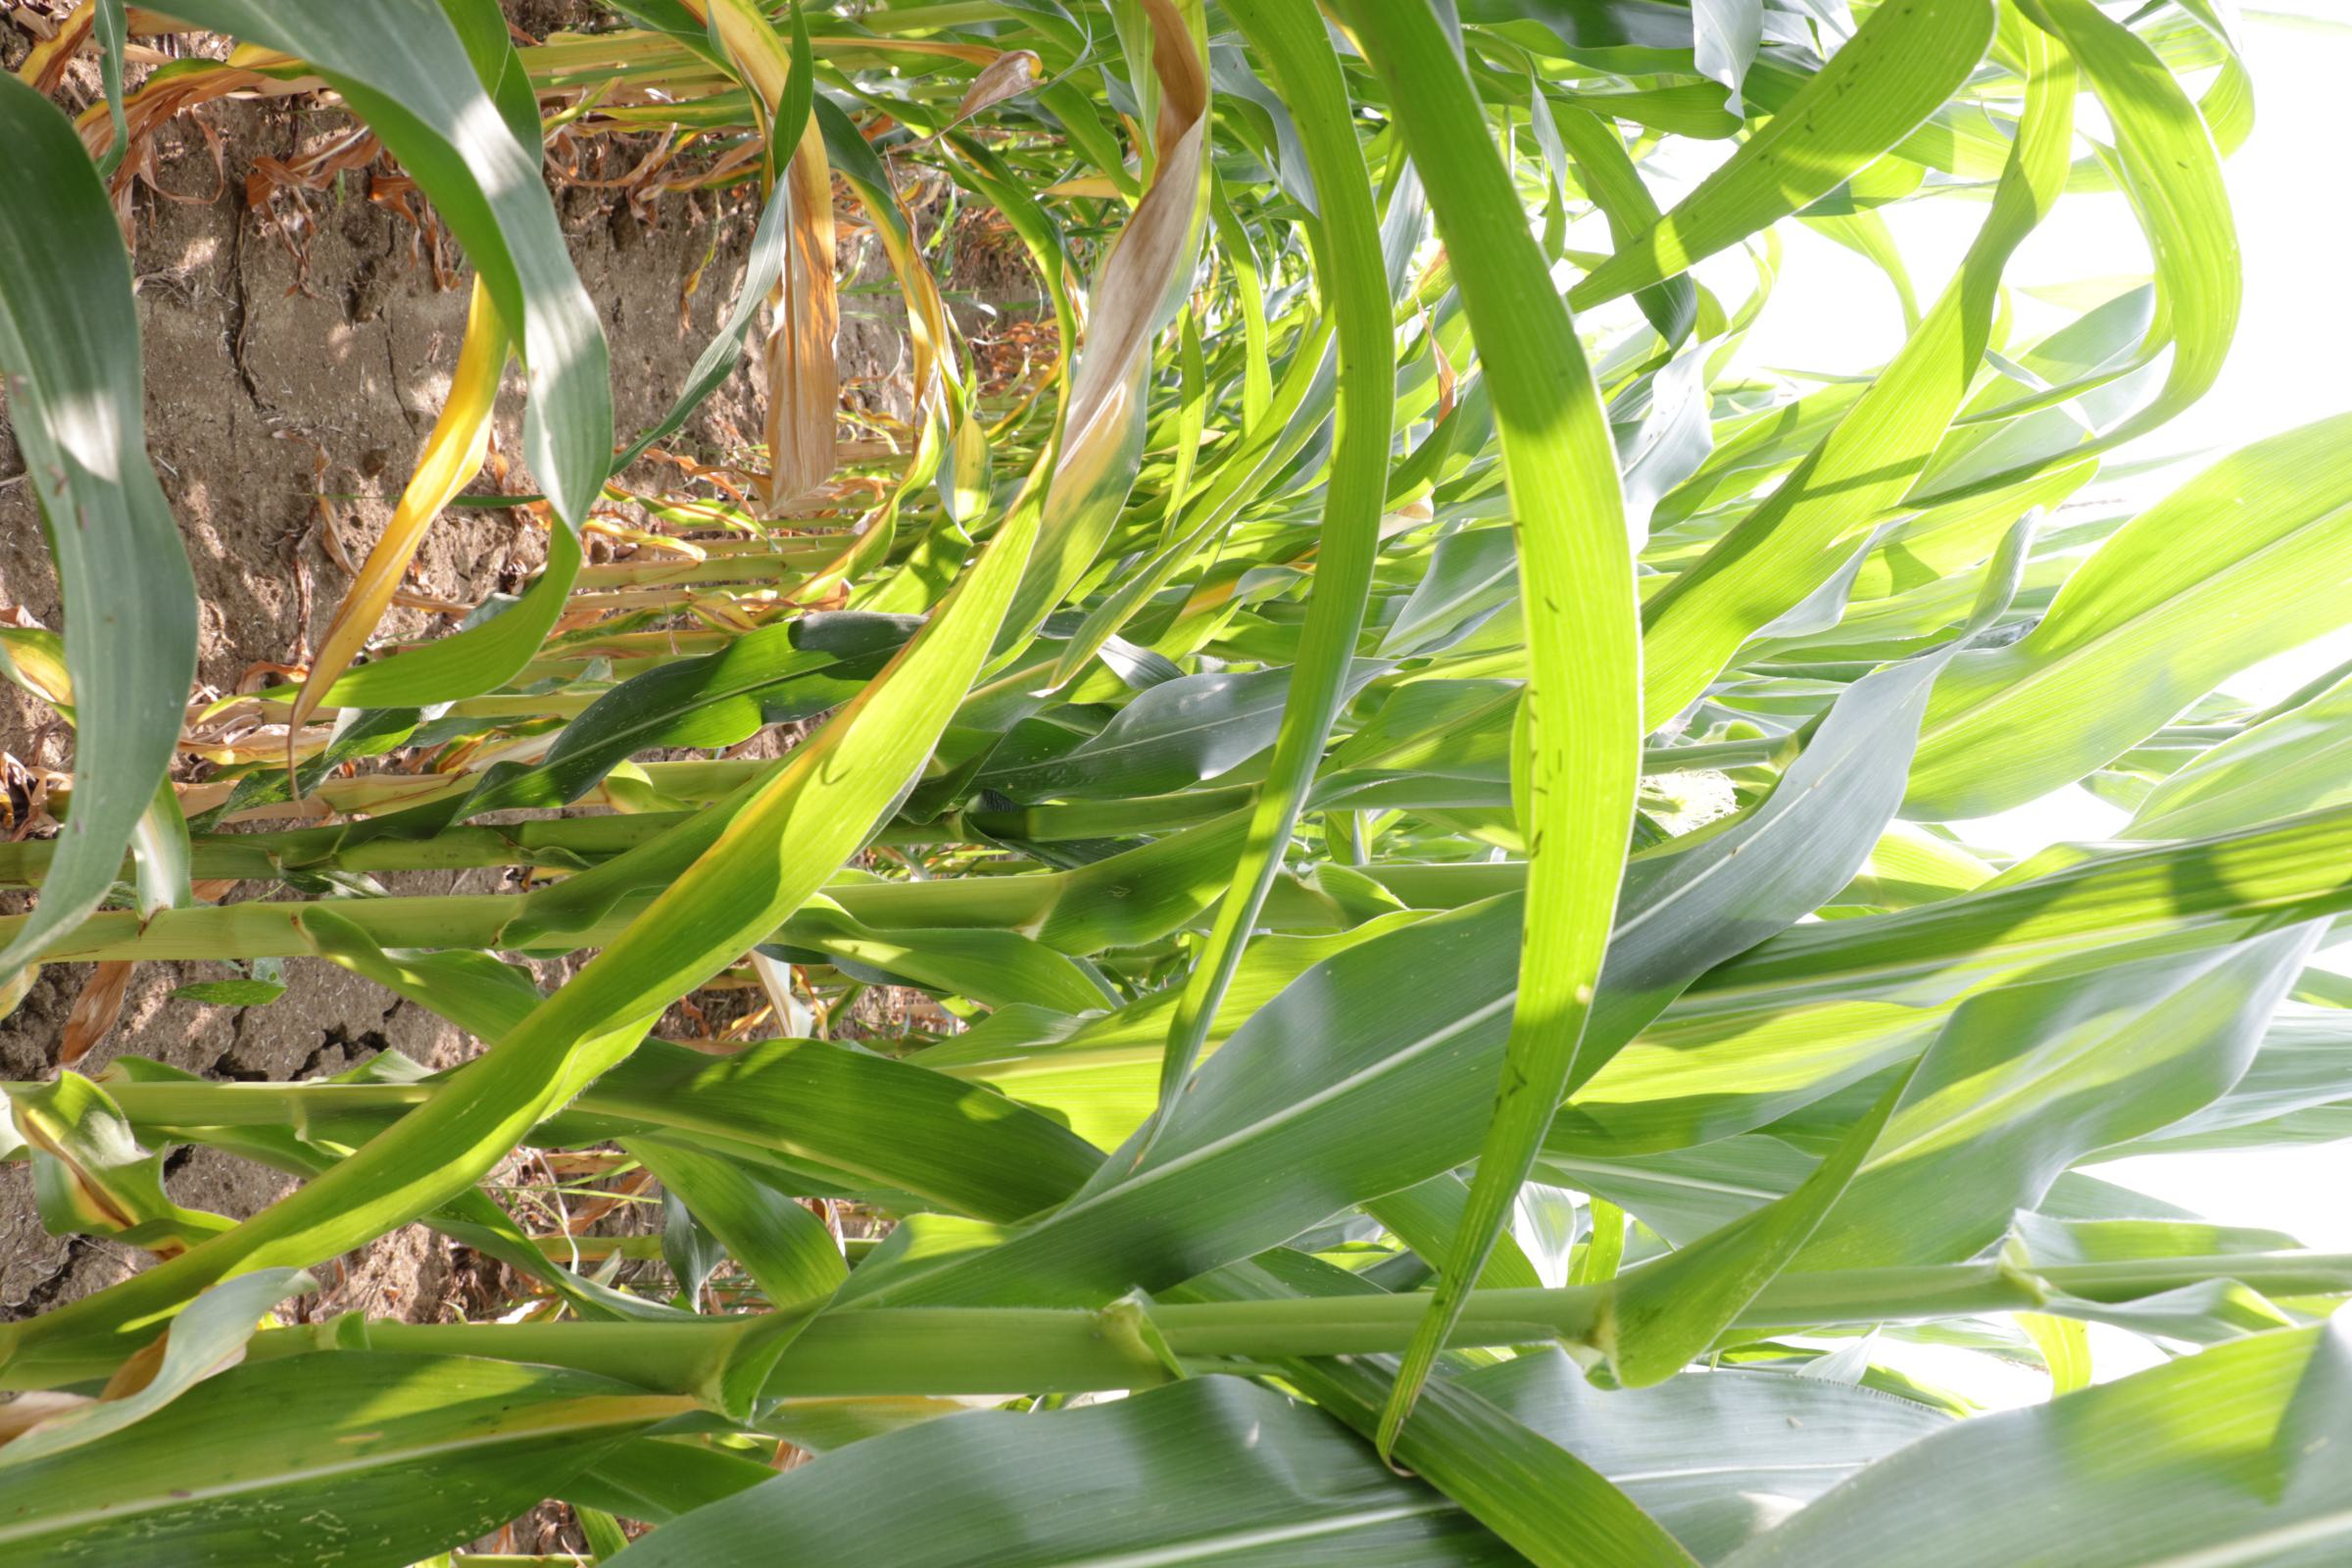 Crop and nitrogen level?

maize, reduced nitrogen fertilisation
